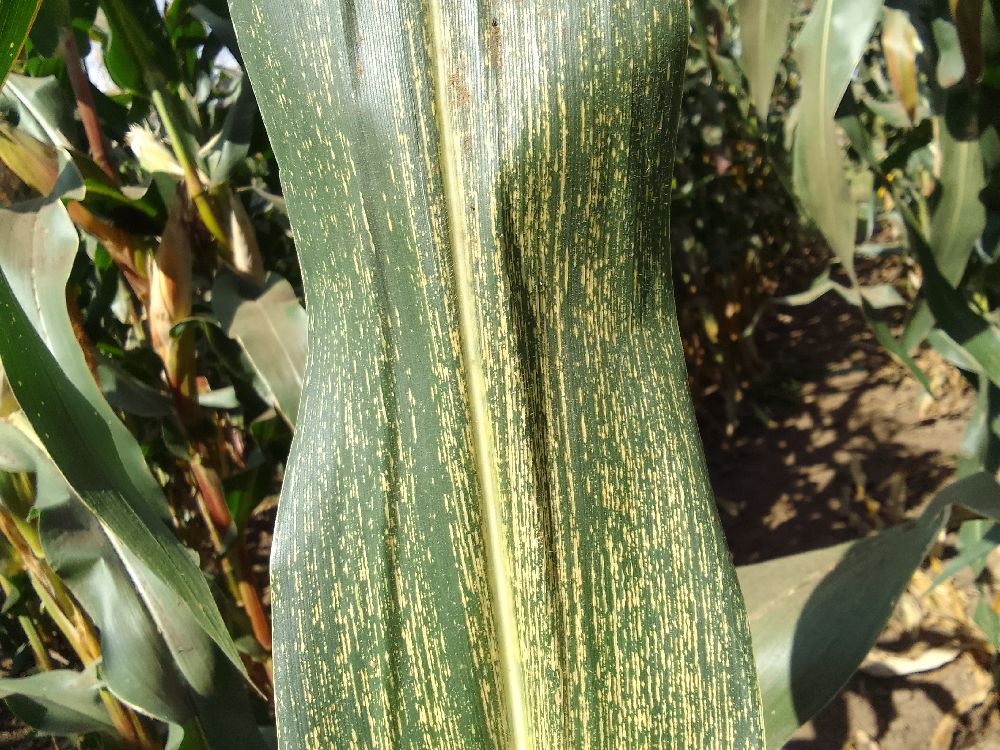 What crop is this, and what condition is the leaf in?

maize, maize streak virus
